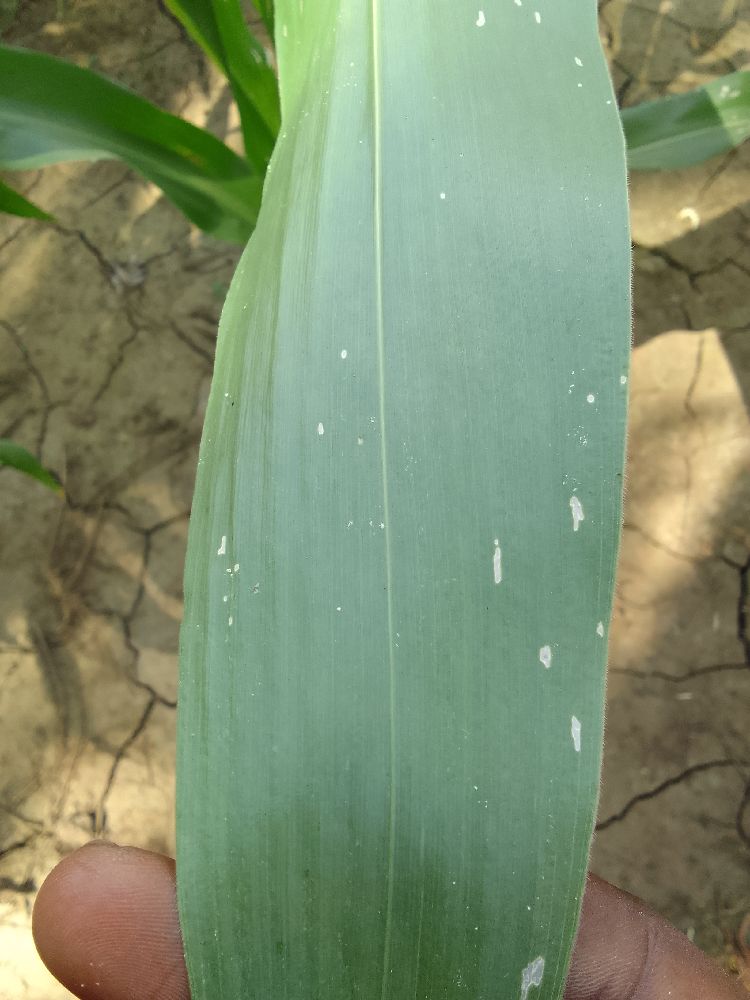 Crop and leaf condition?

maize, healthy
